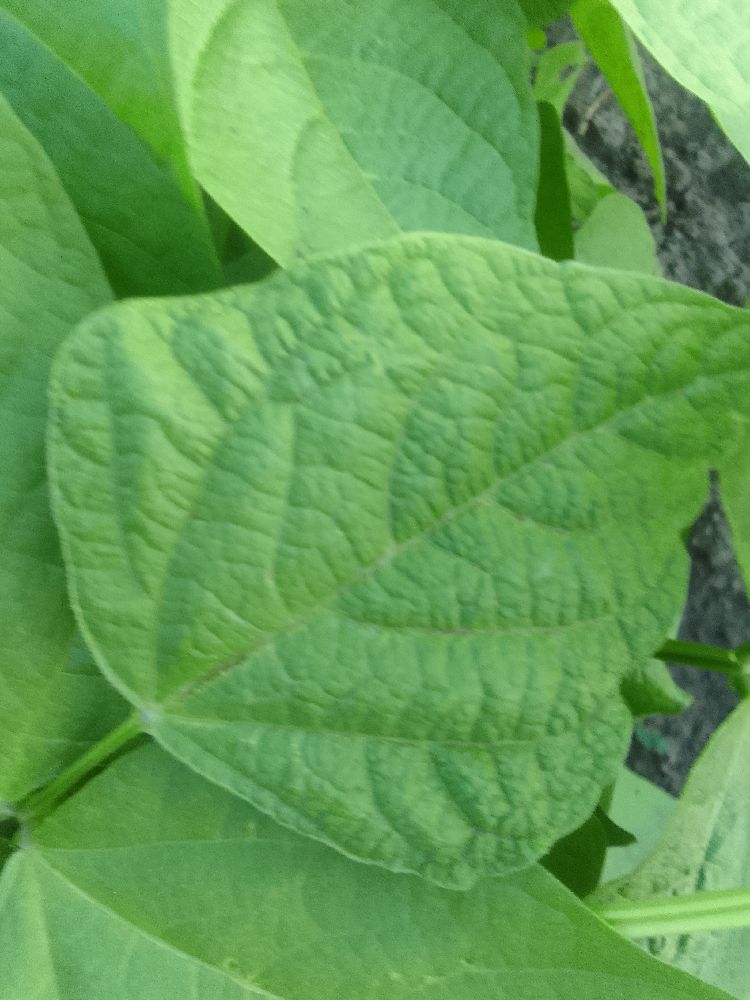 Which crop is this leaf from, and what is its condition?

common bean, healthy
